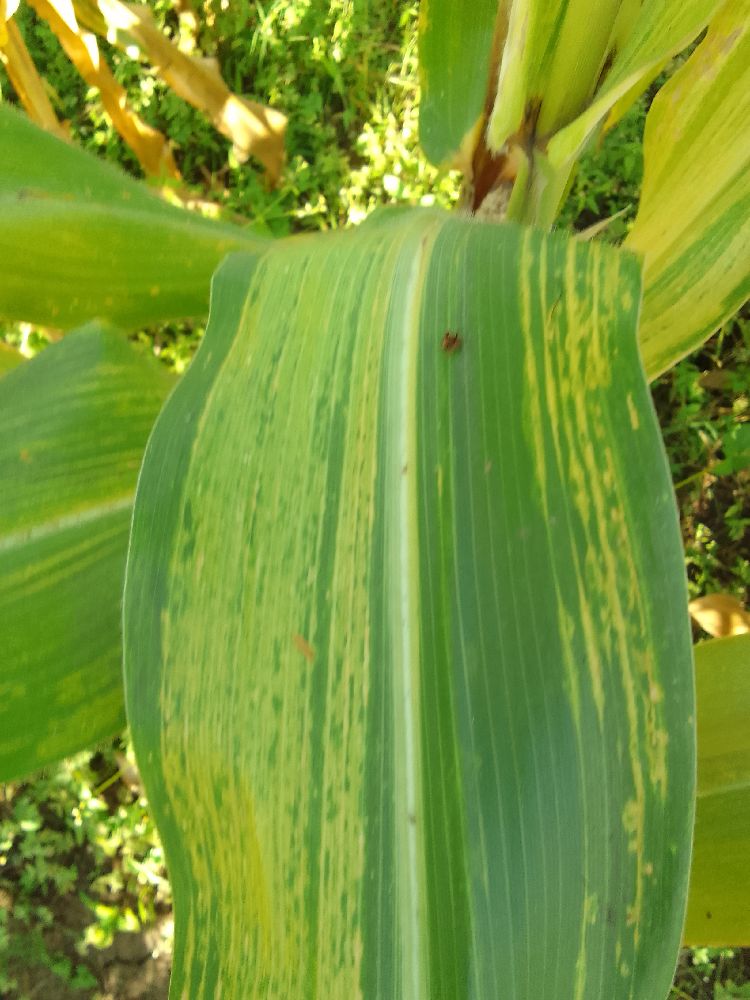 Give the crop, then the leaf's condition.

maize, maize lethal necrosis
